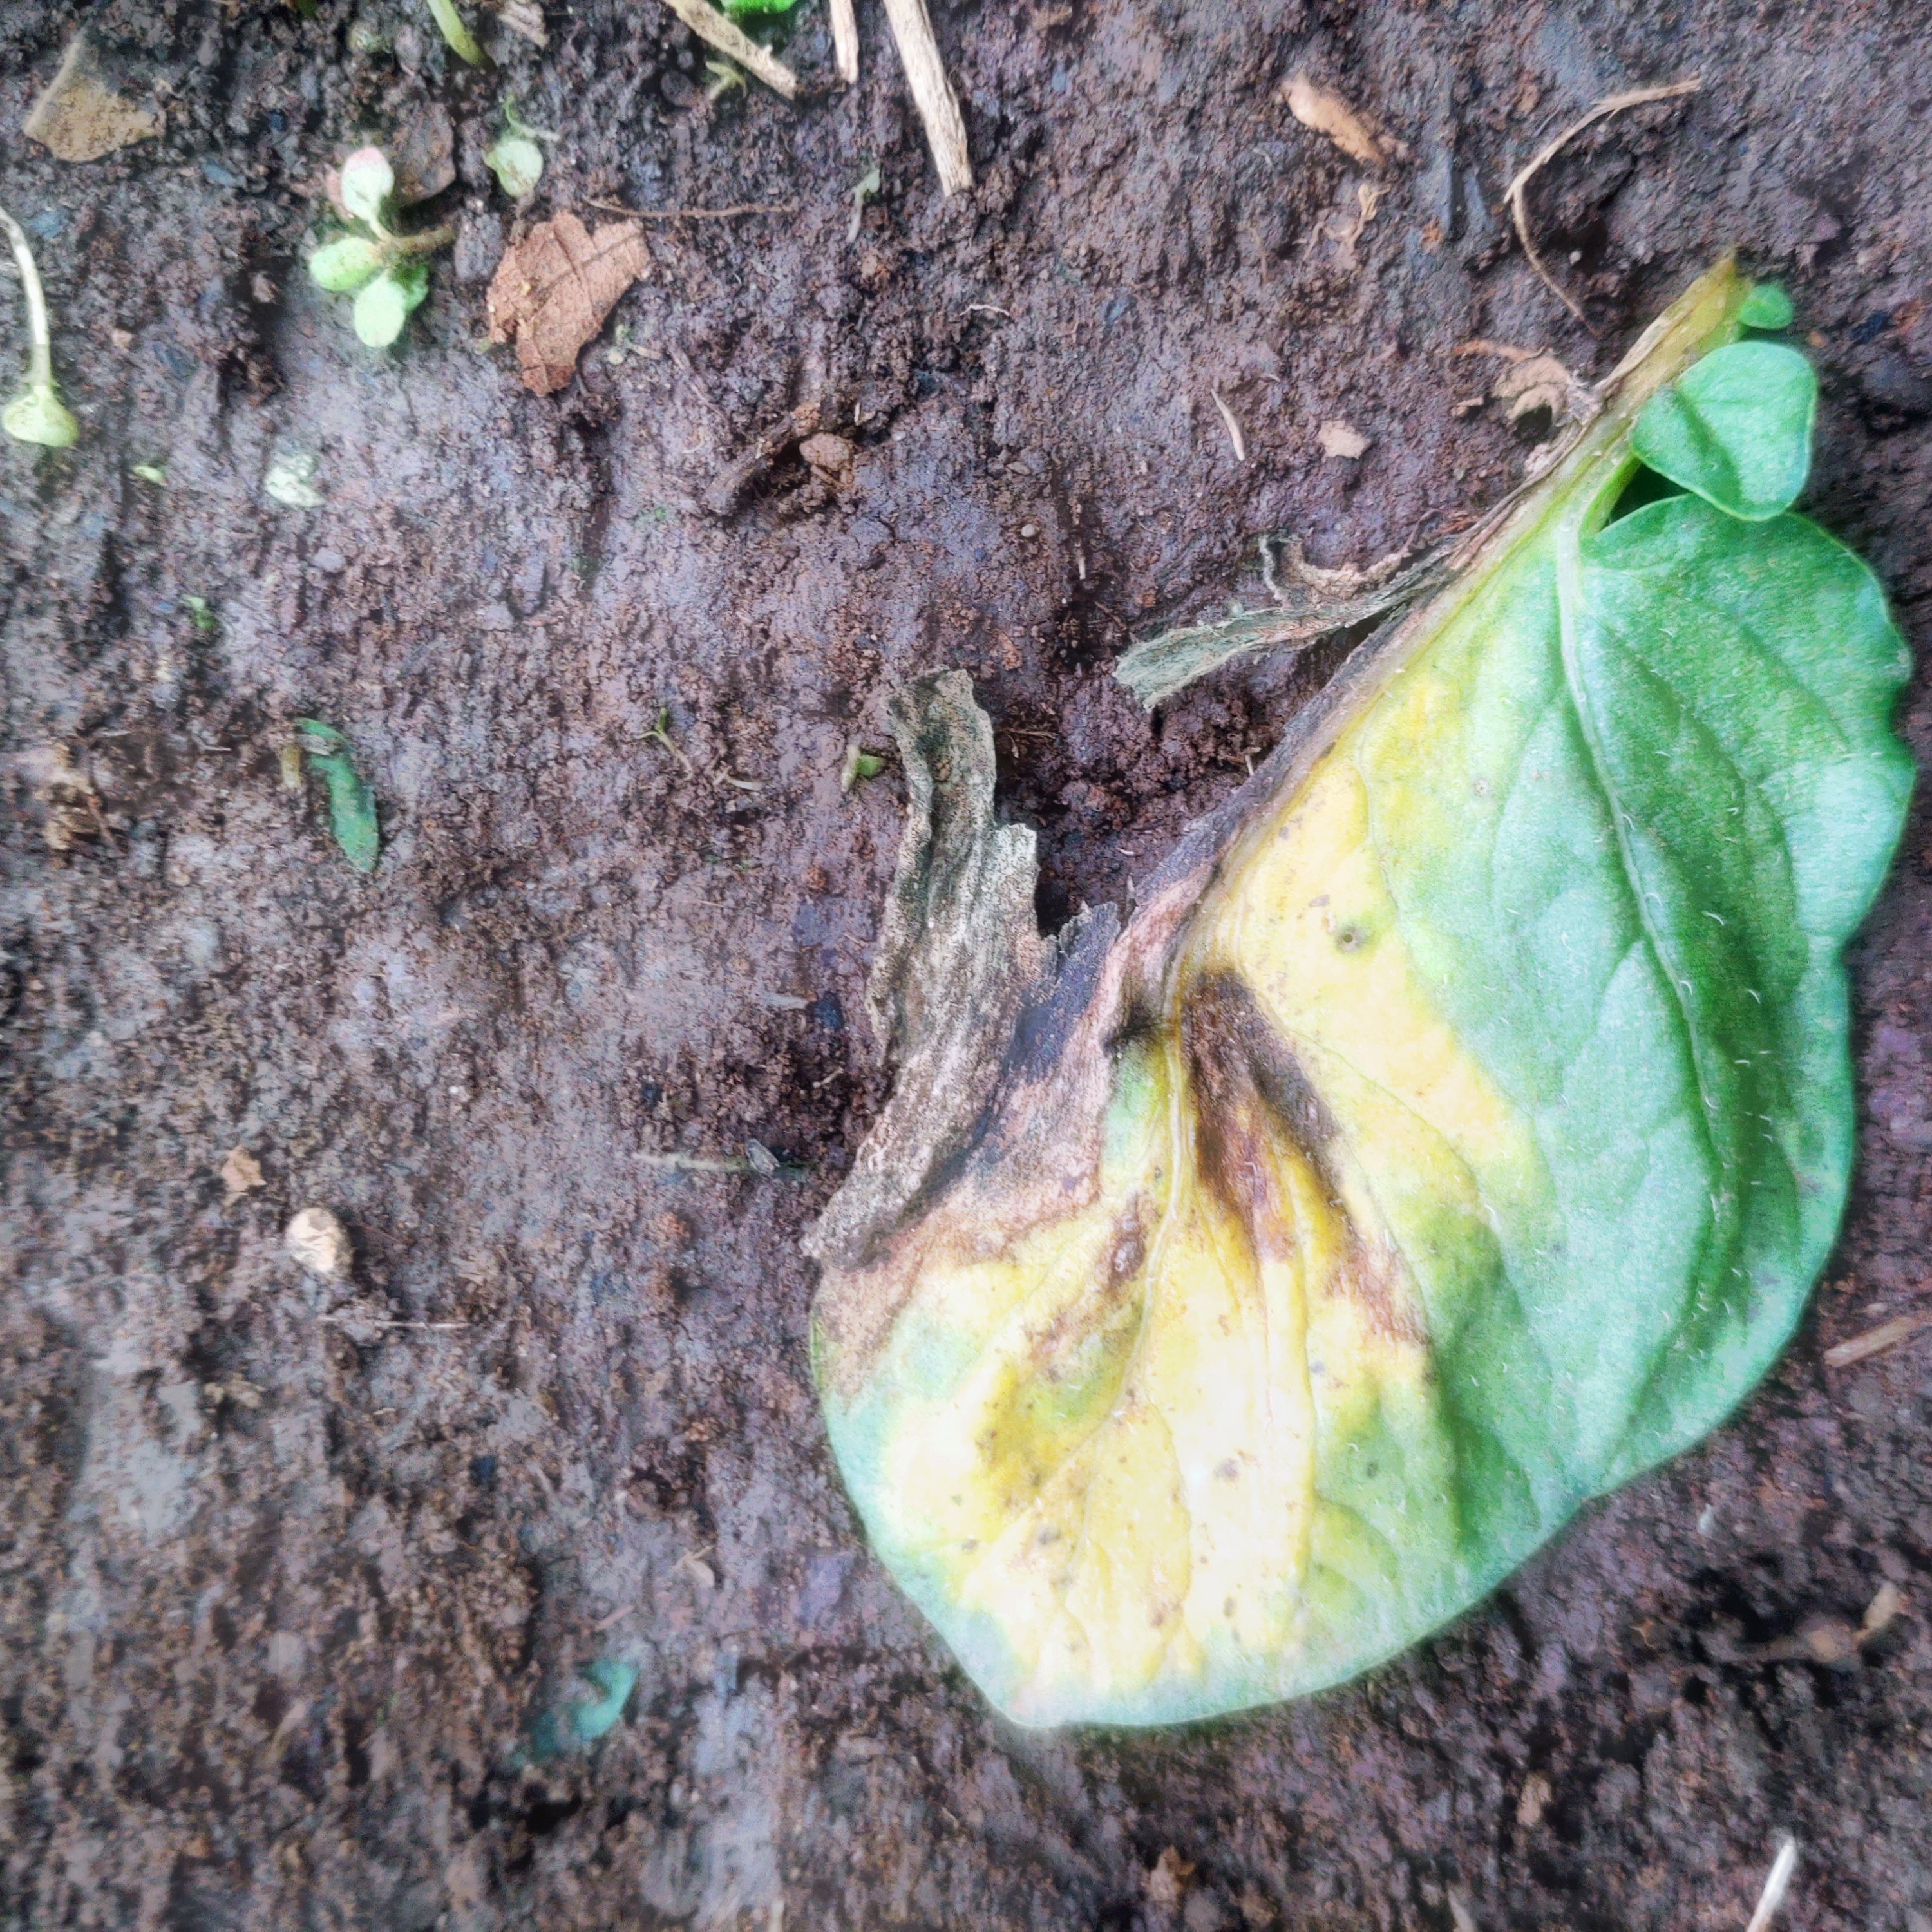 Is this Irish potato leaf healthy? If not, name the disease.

late blight
